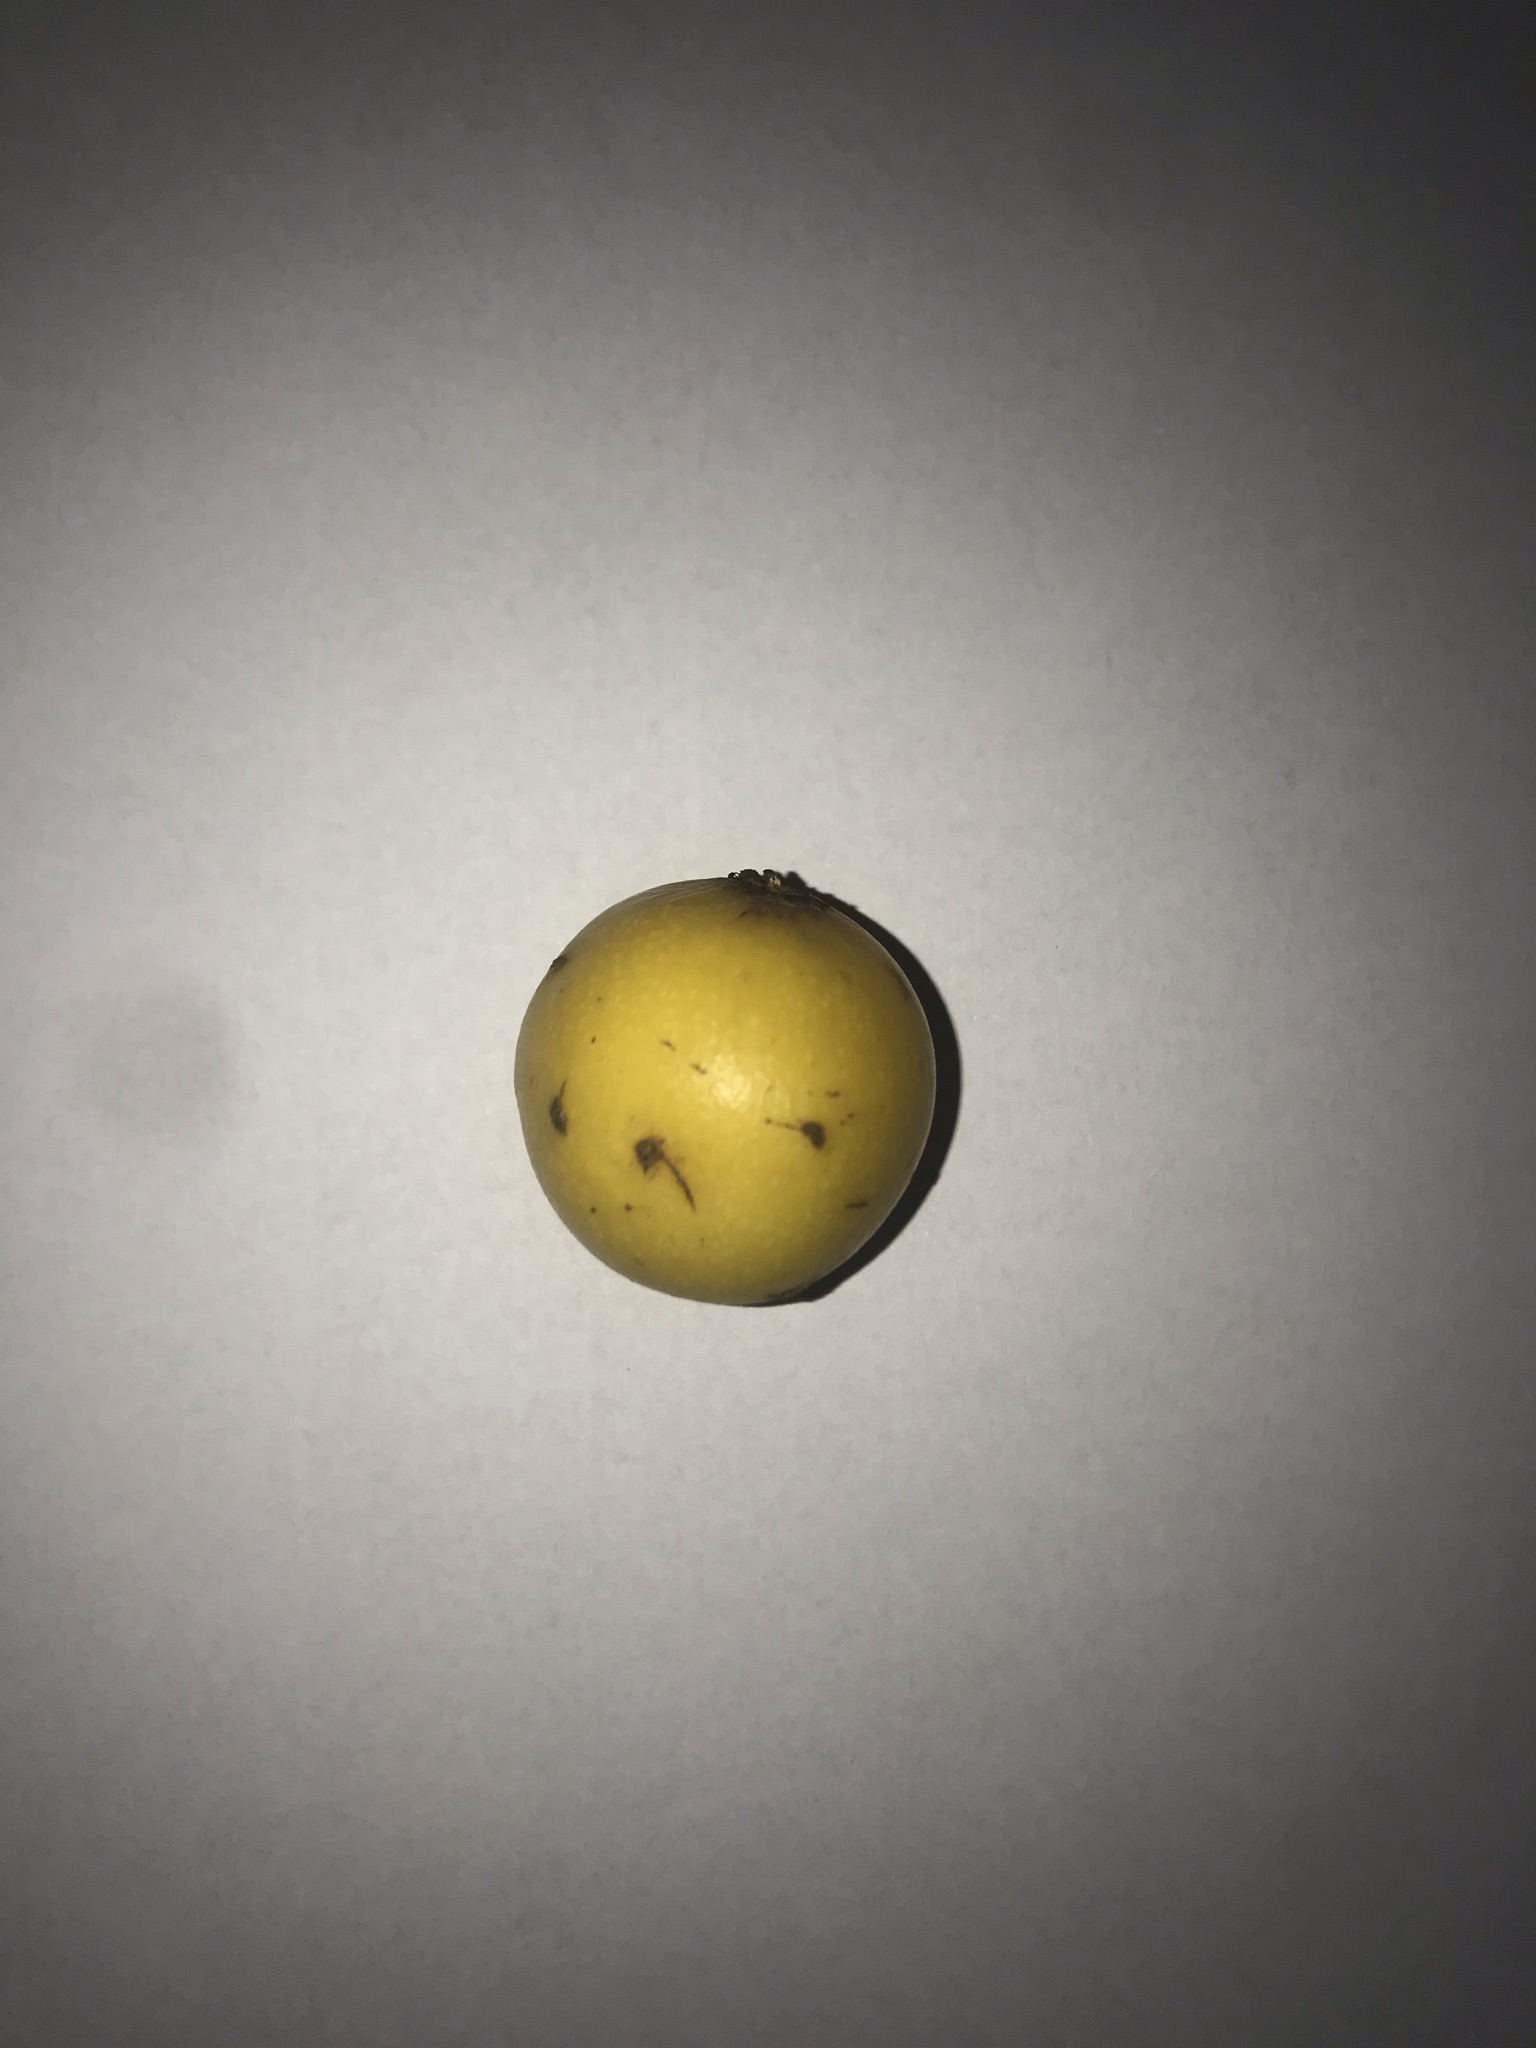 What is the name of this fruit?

abiu
